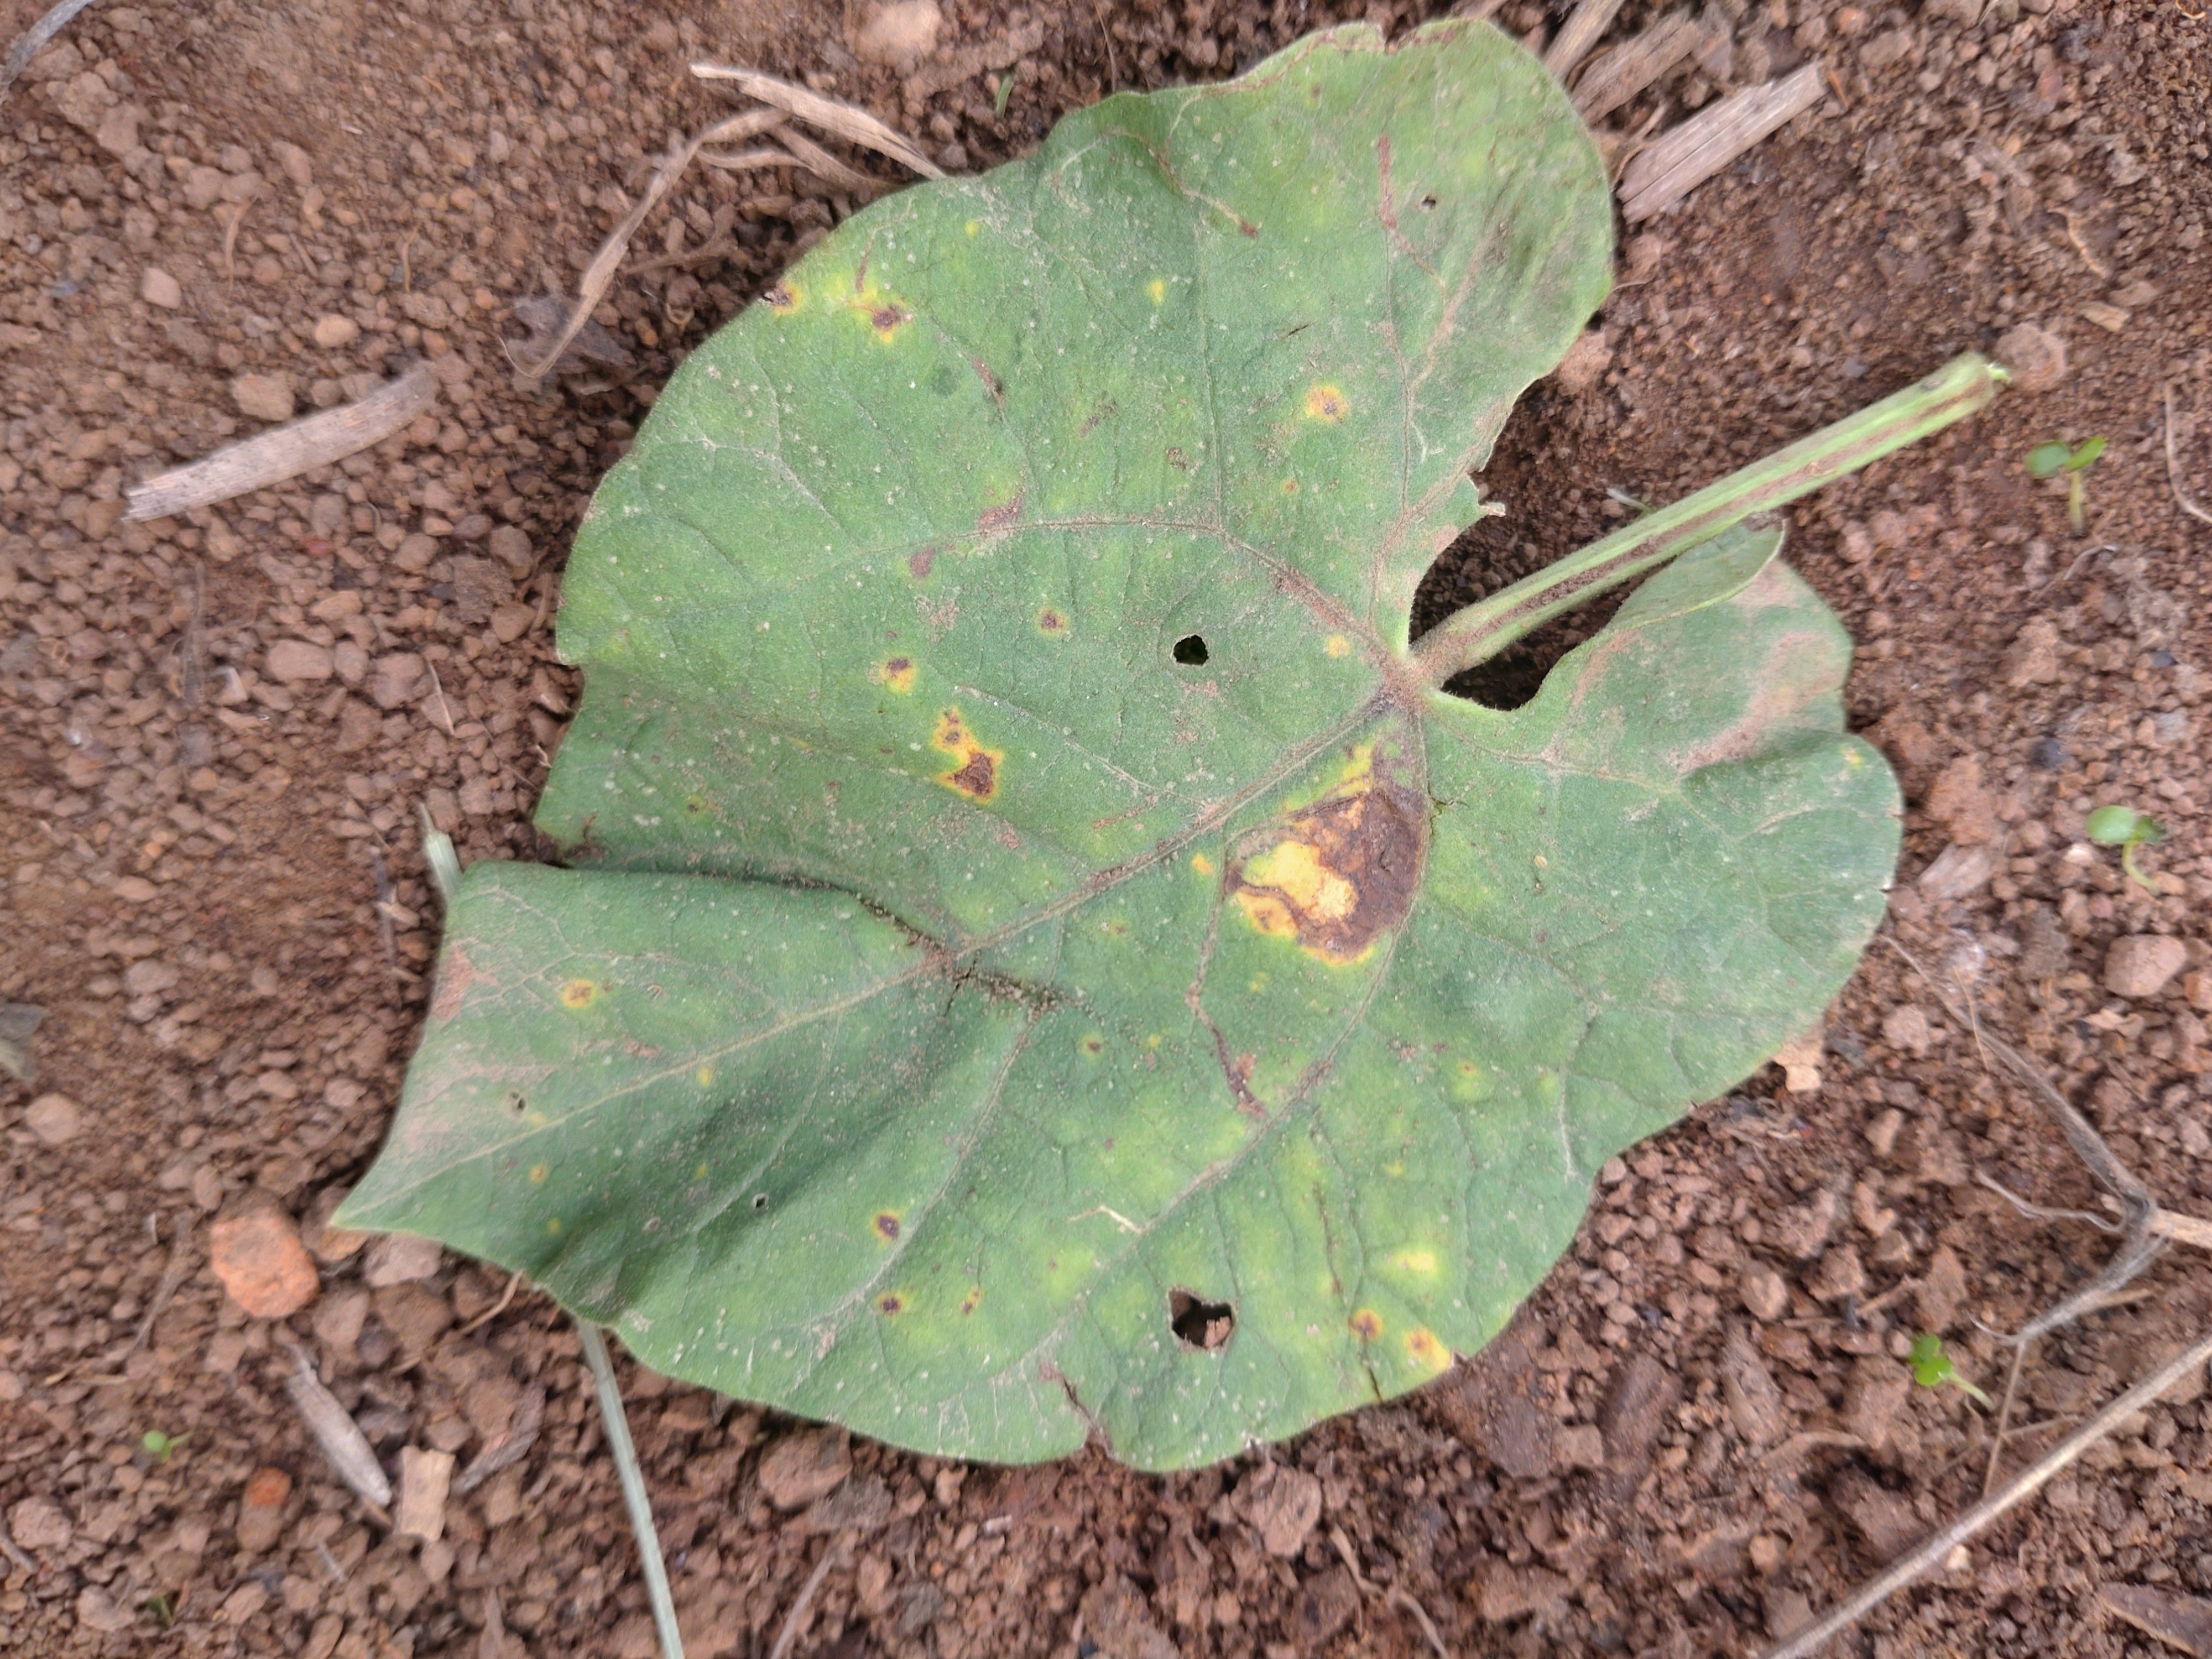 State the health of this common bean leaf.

rust
